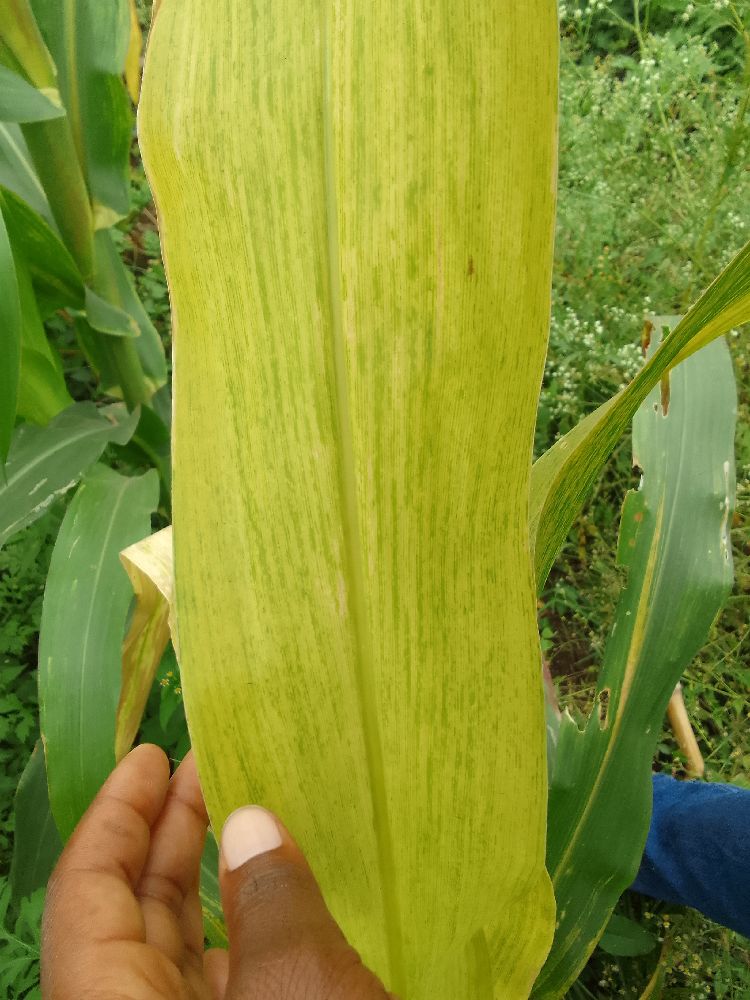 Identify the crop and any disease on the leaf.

maize, maize lethal necrosis
